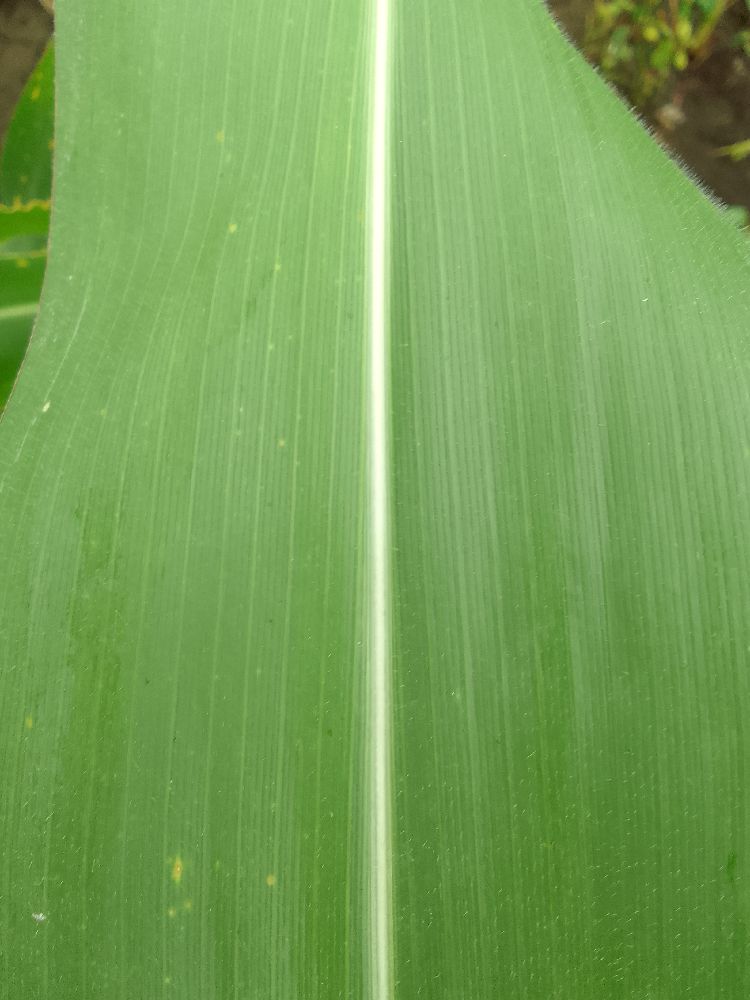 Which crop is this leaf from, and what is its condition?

maize, healthy
